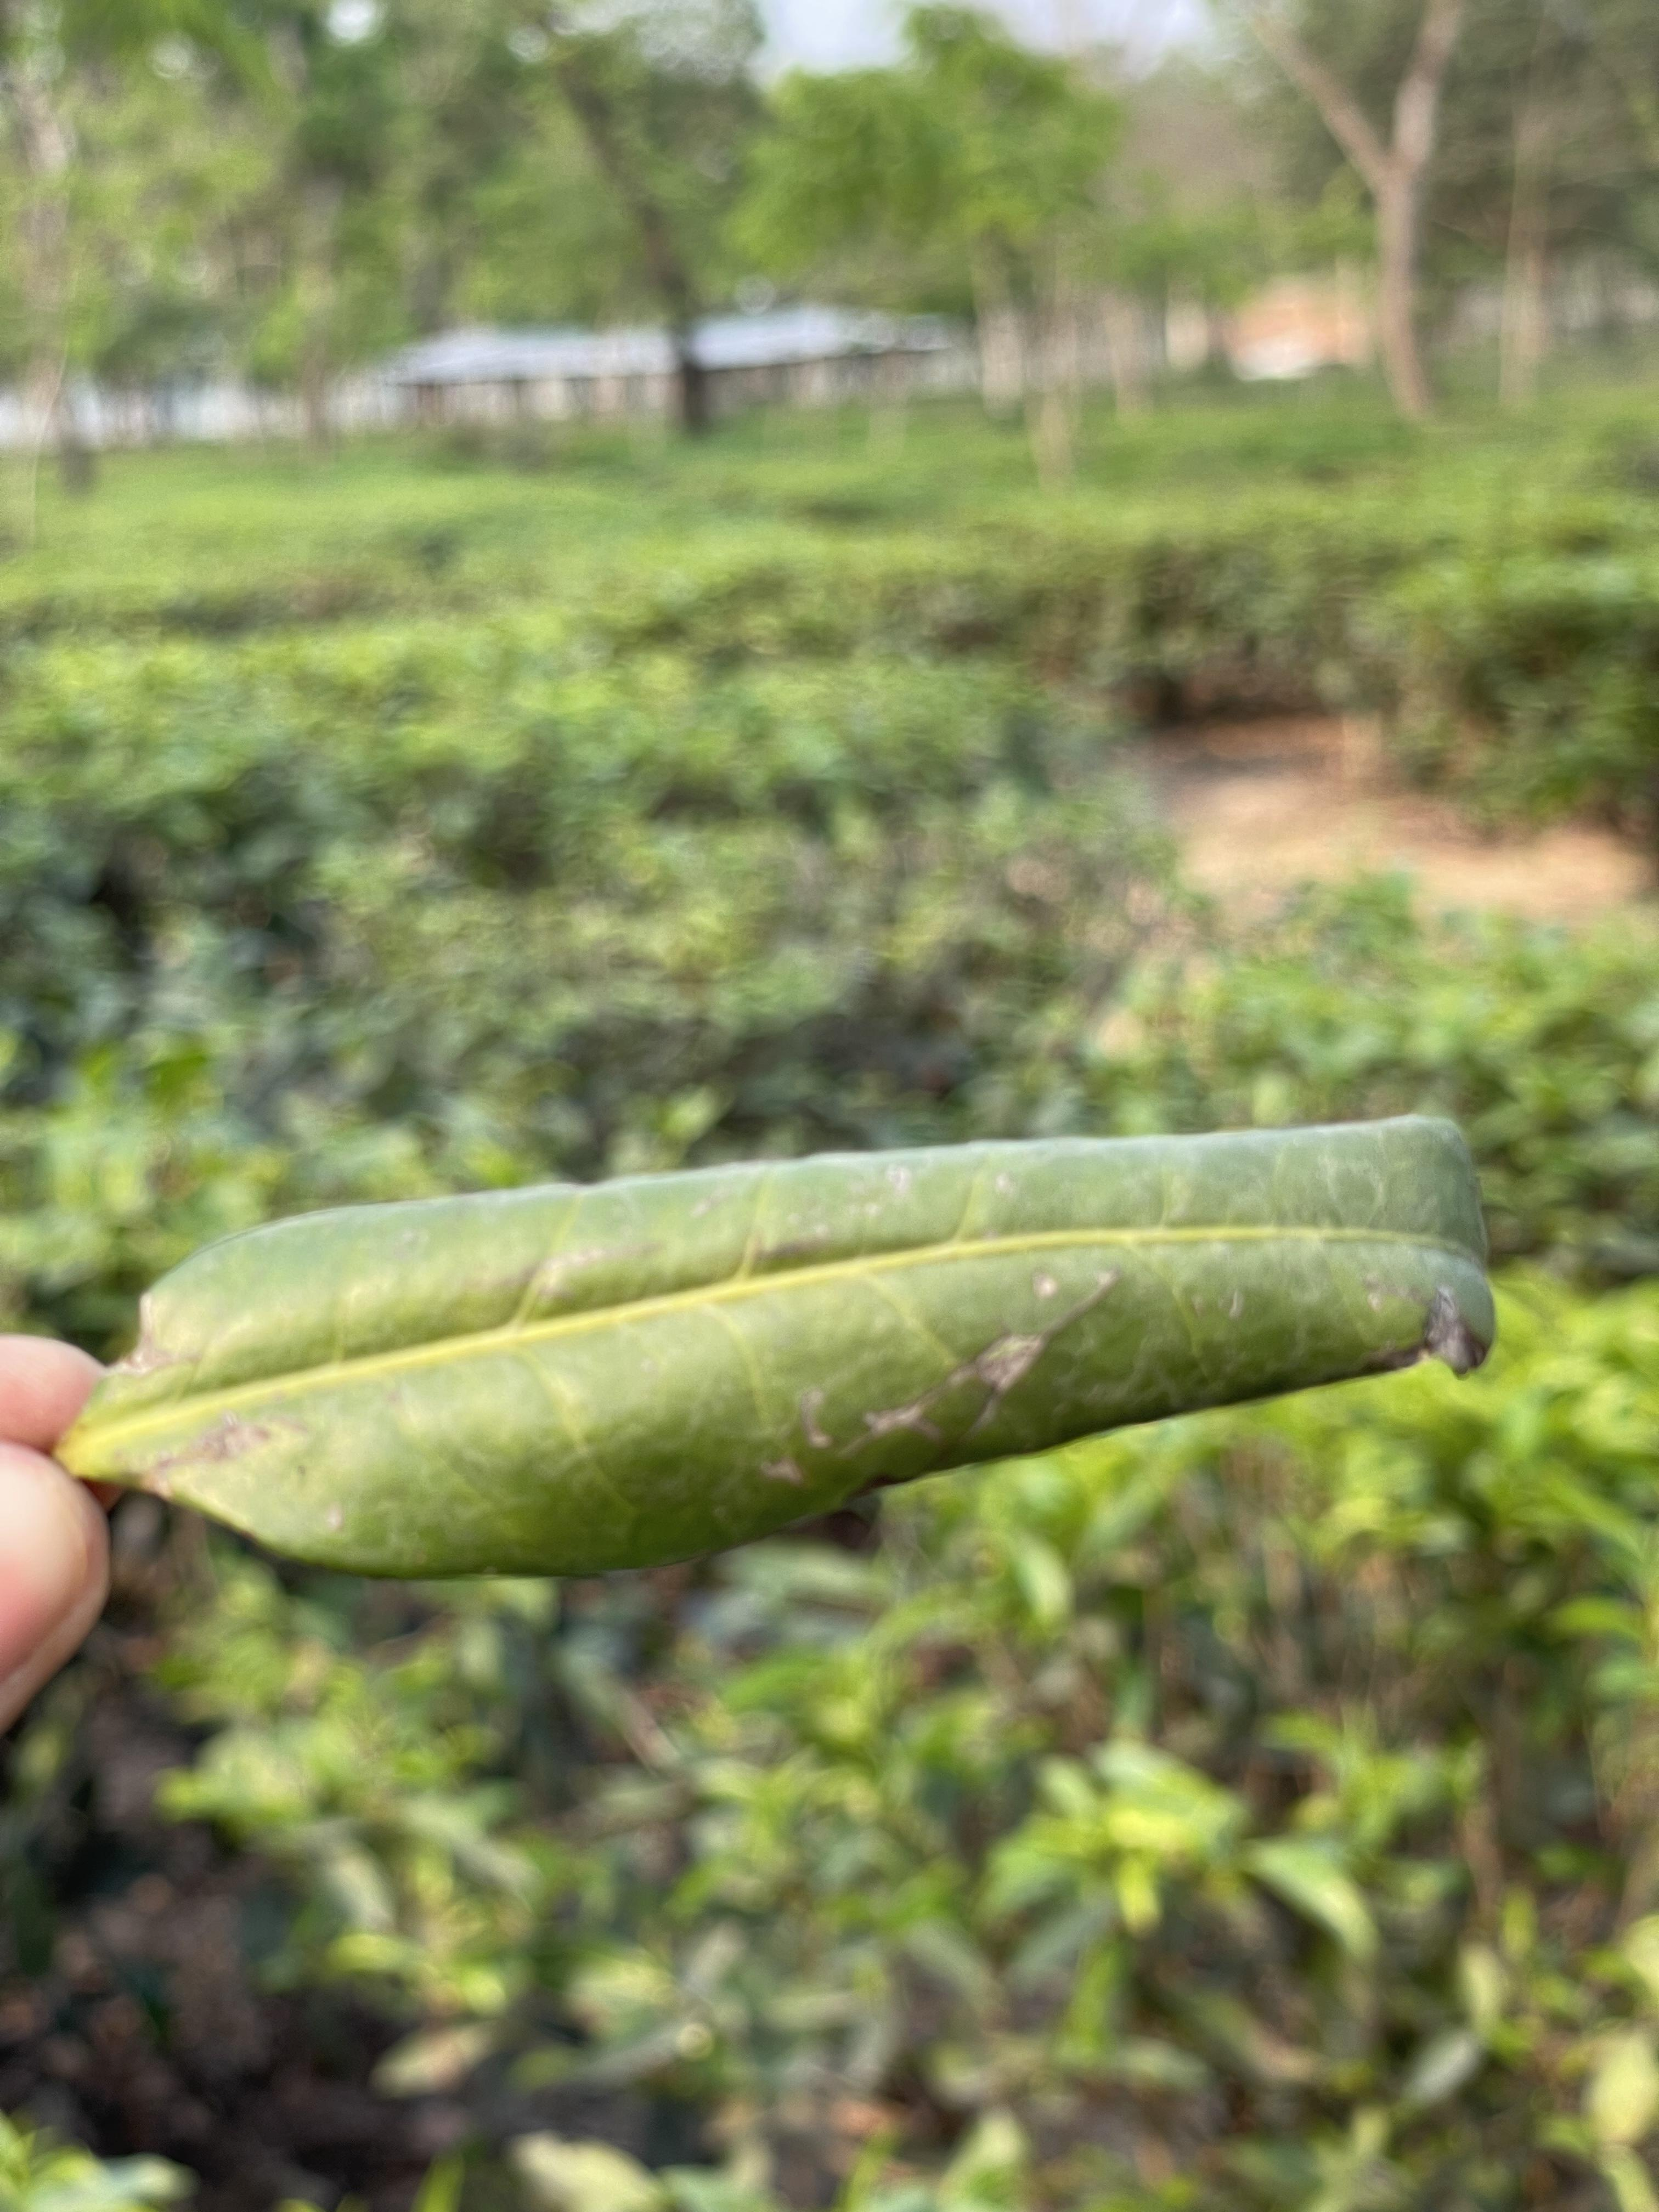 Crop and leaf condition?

tea, helopeltis
